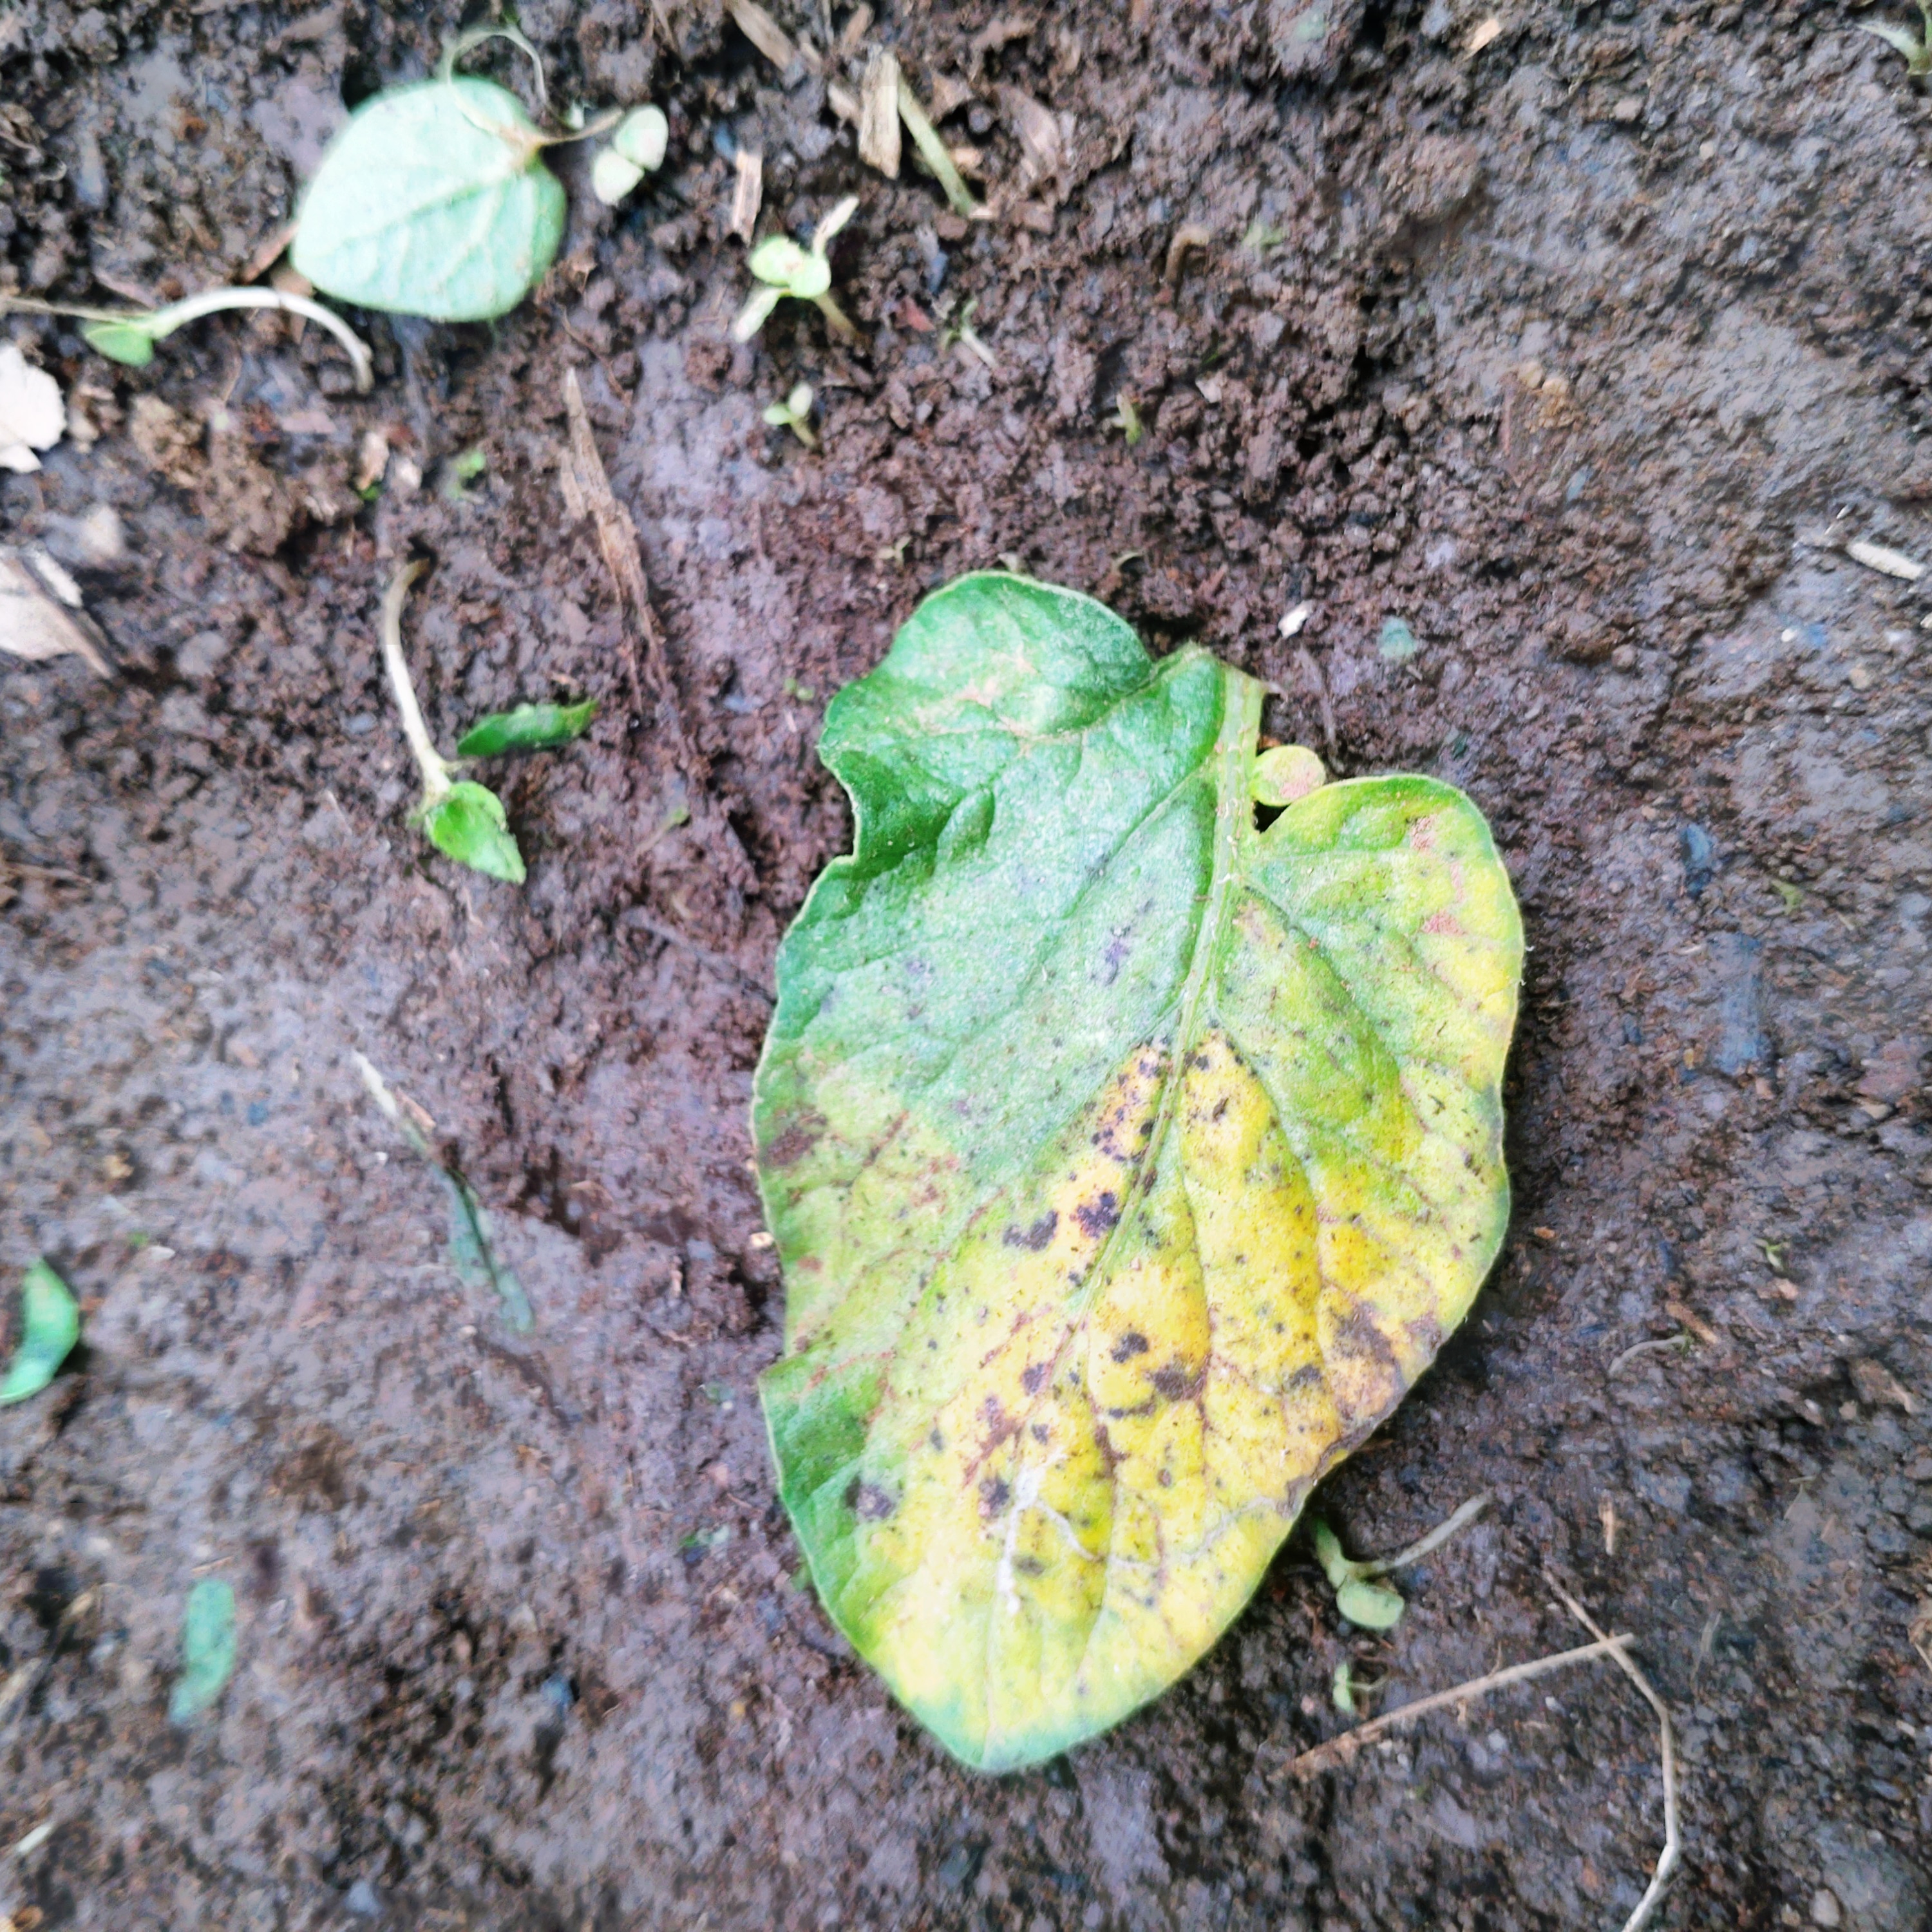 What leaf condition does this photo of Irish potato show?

late blight
